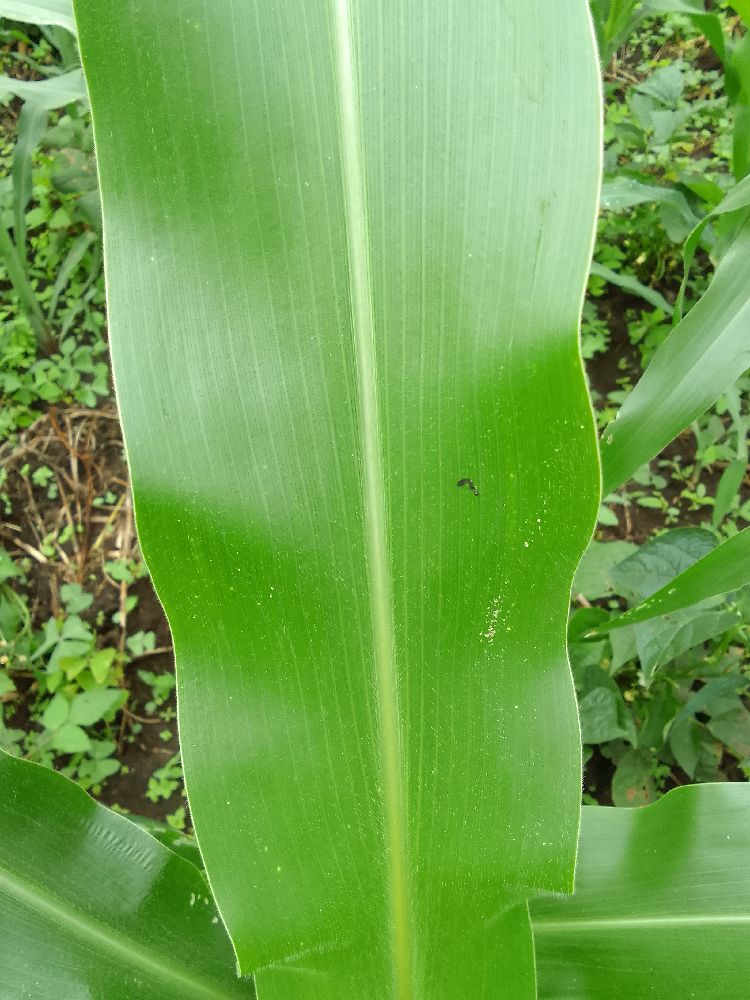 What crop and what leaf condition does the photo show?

maize, healthy
